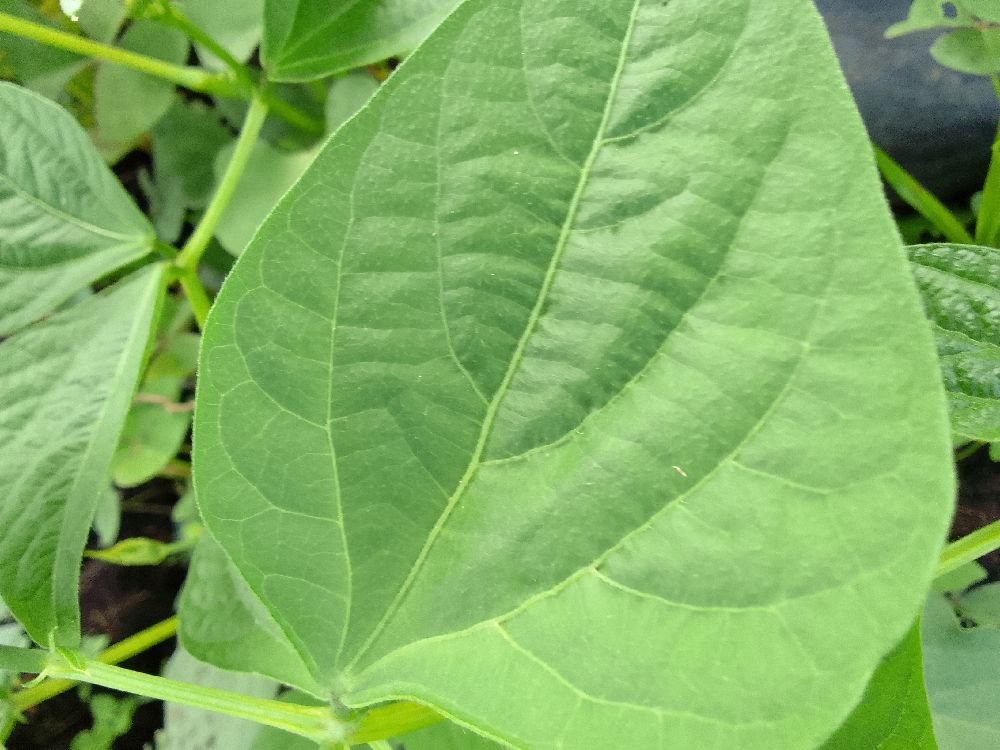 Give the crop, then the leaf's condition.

common bean, healthy
